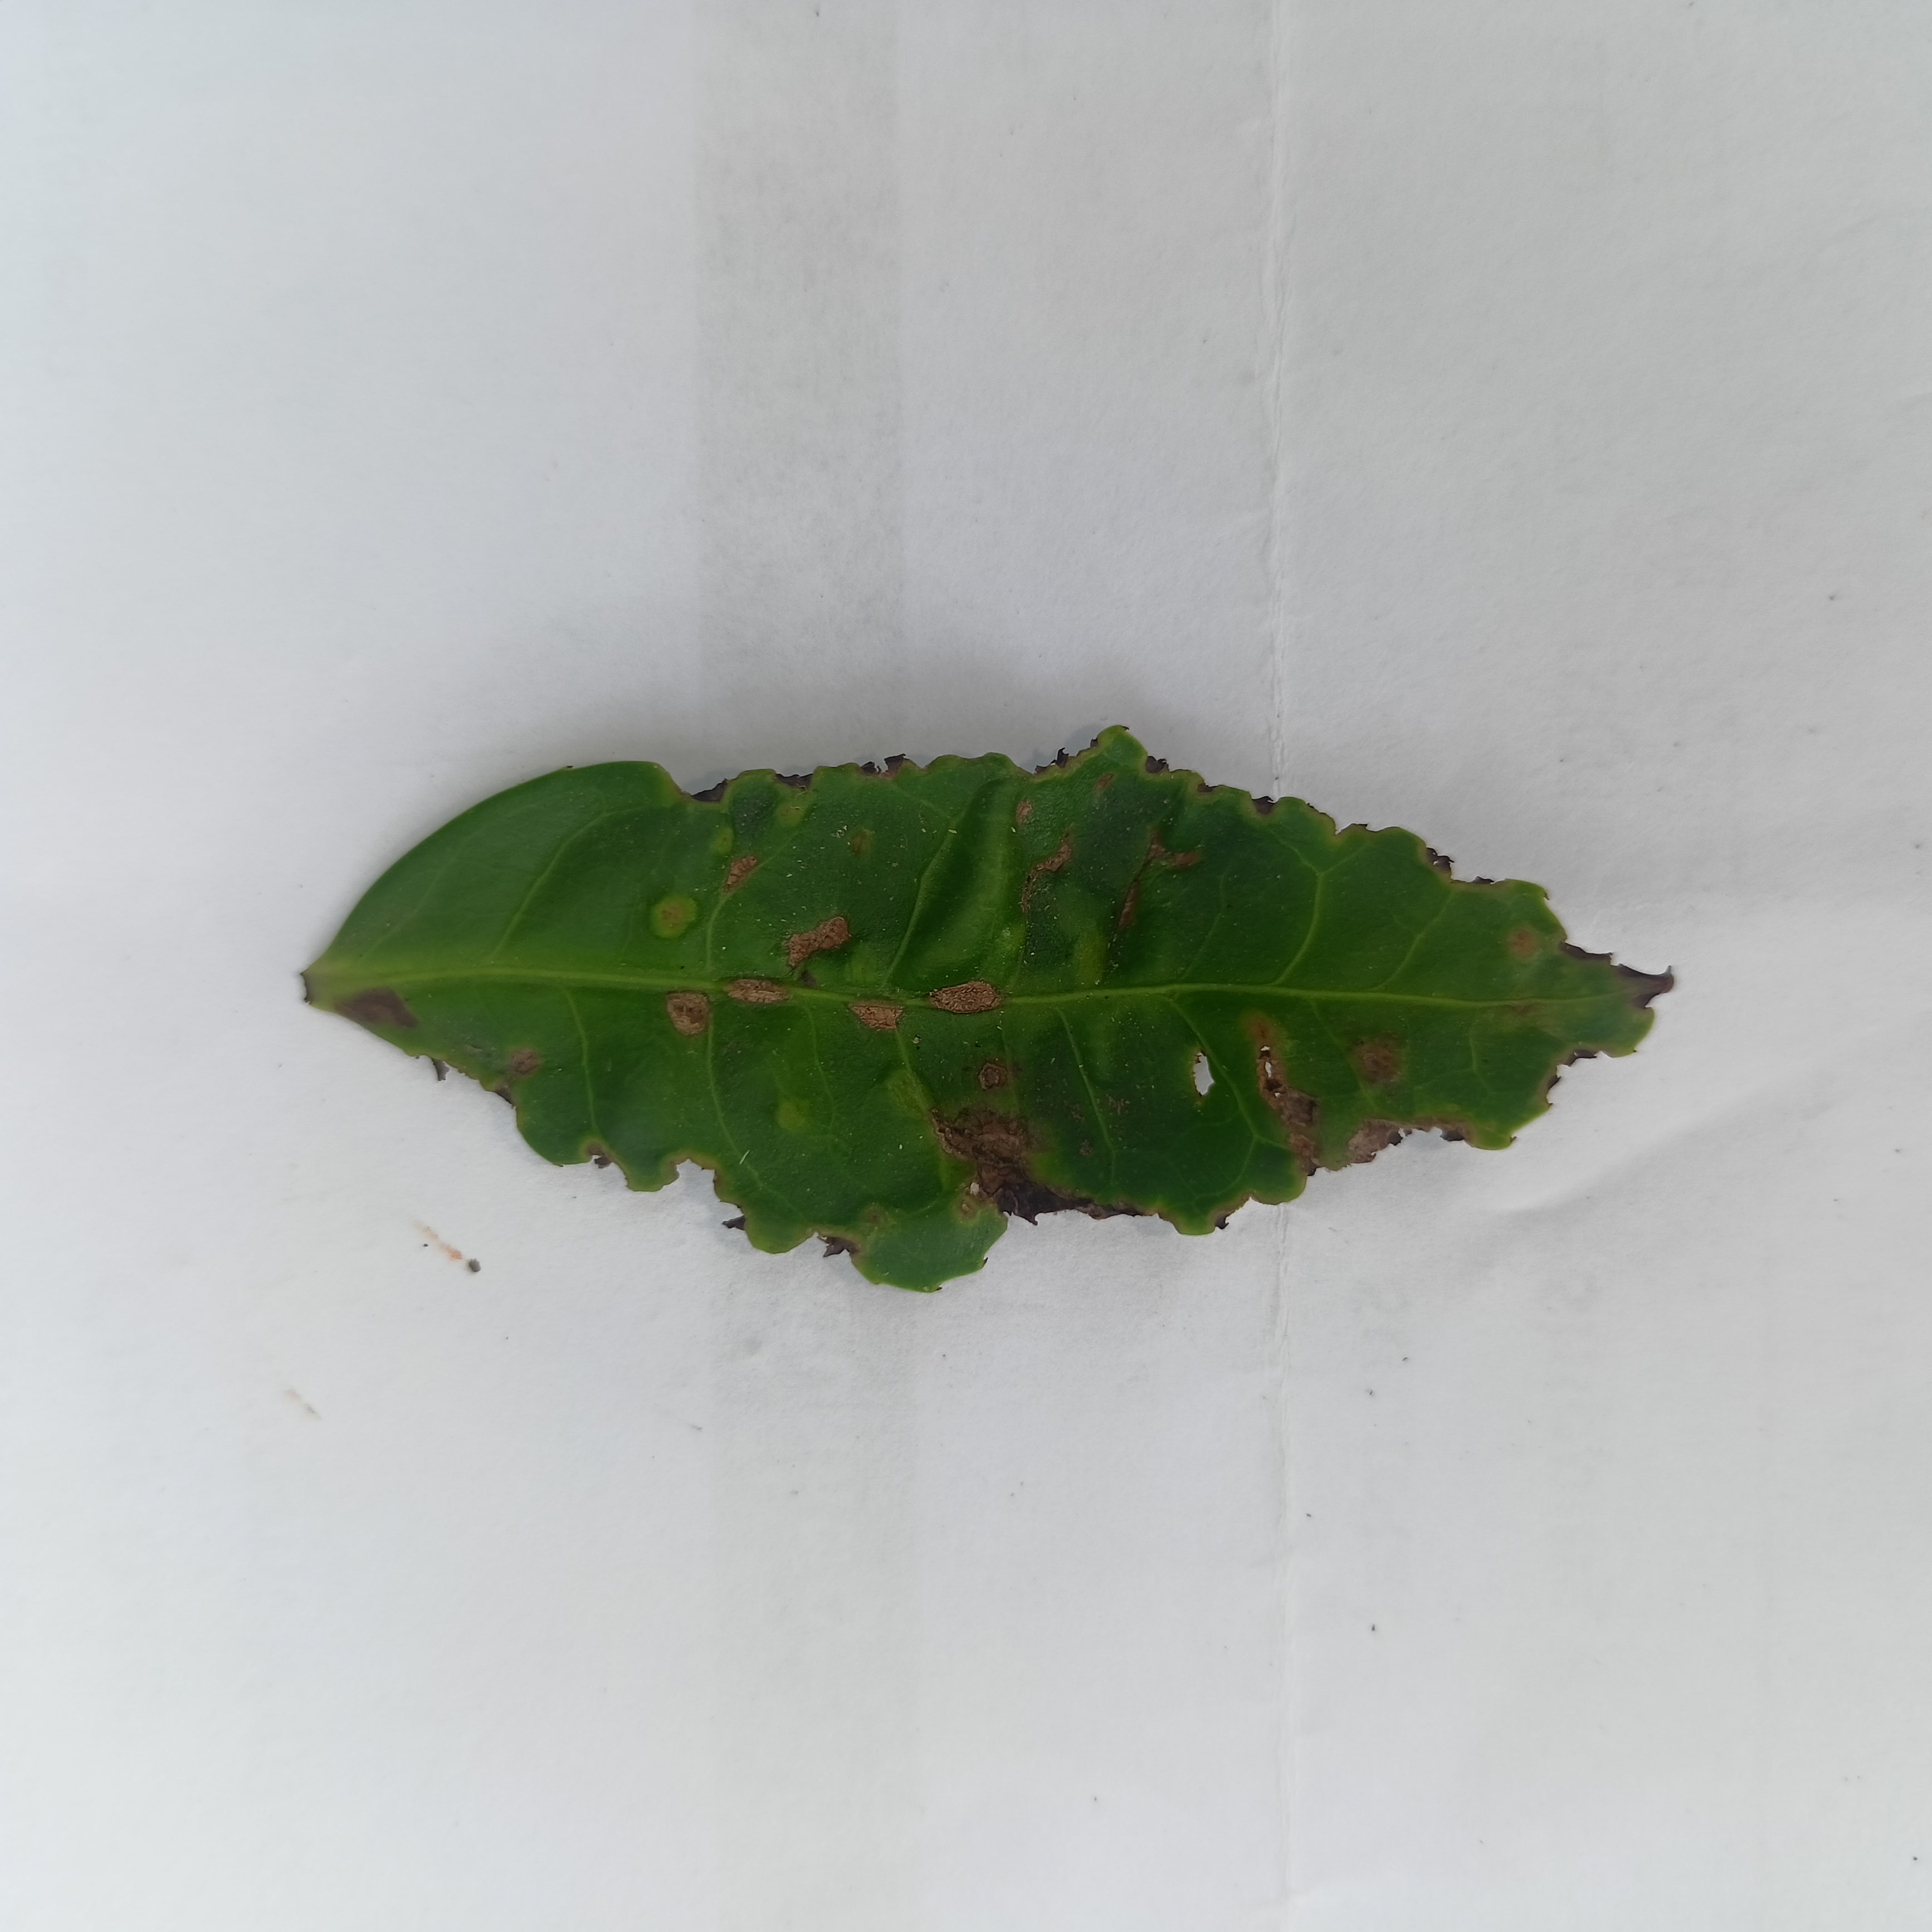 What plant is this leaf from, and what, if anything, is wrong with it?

tea, helopeltis
